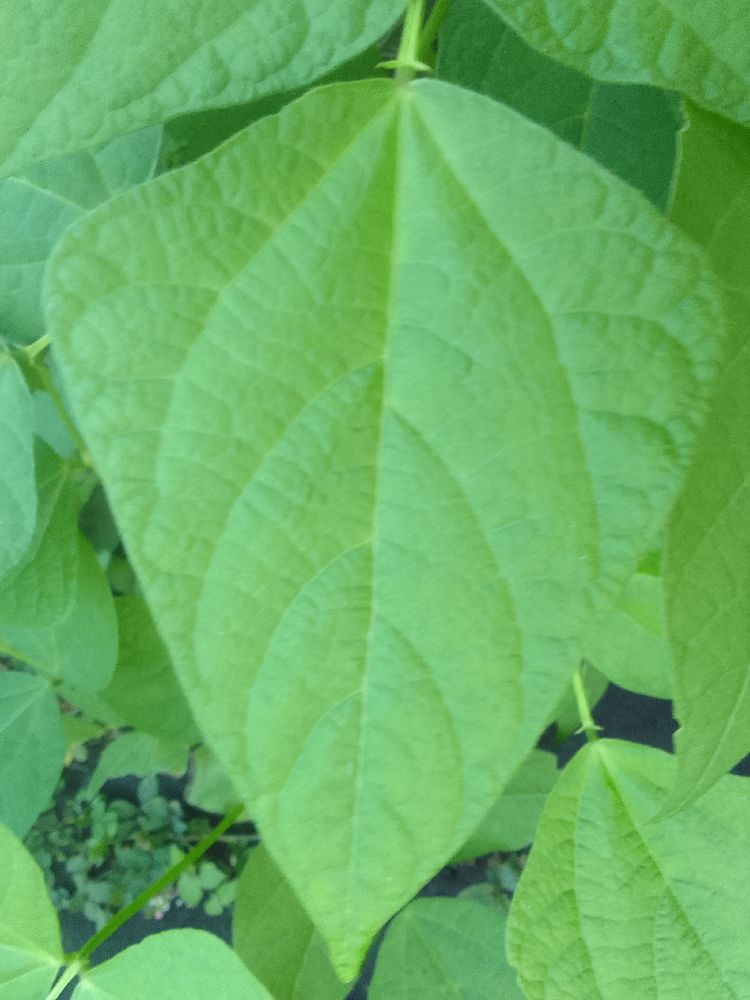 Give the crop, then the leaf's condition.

common bean, healthy
